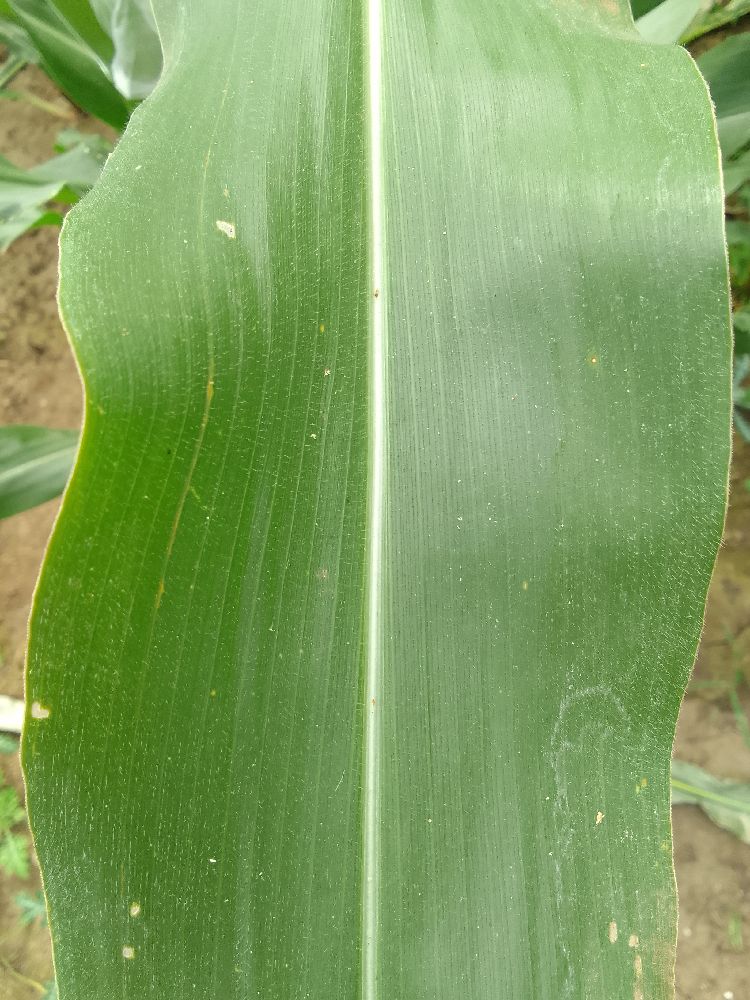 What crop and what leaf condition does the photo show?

maize, healthy
